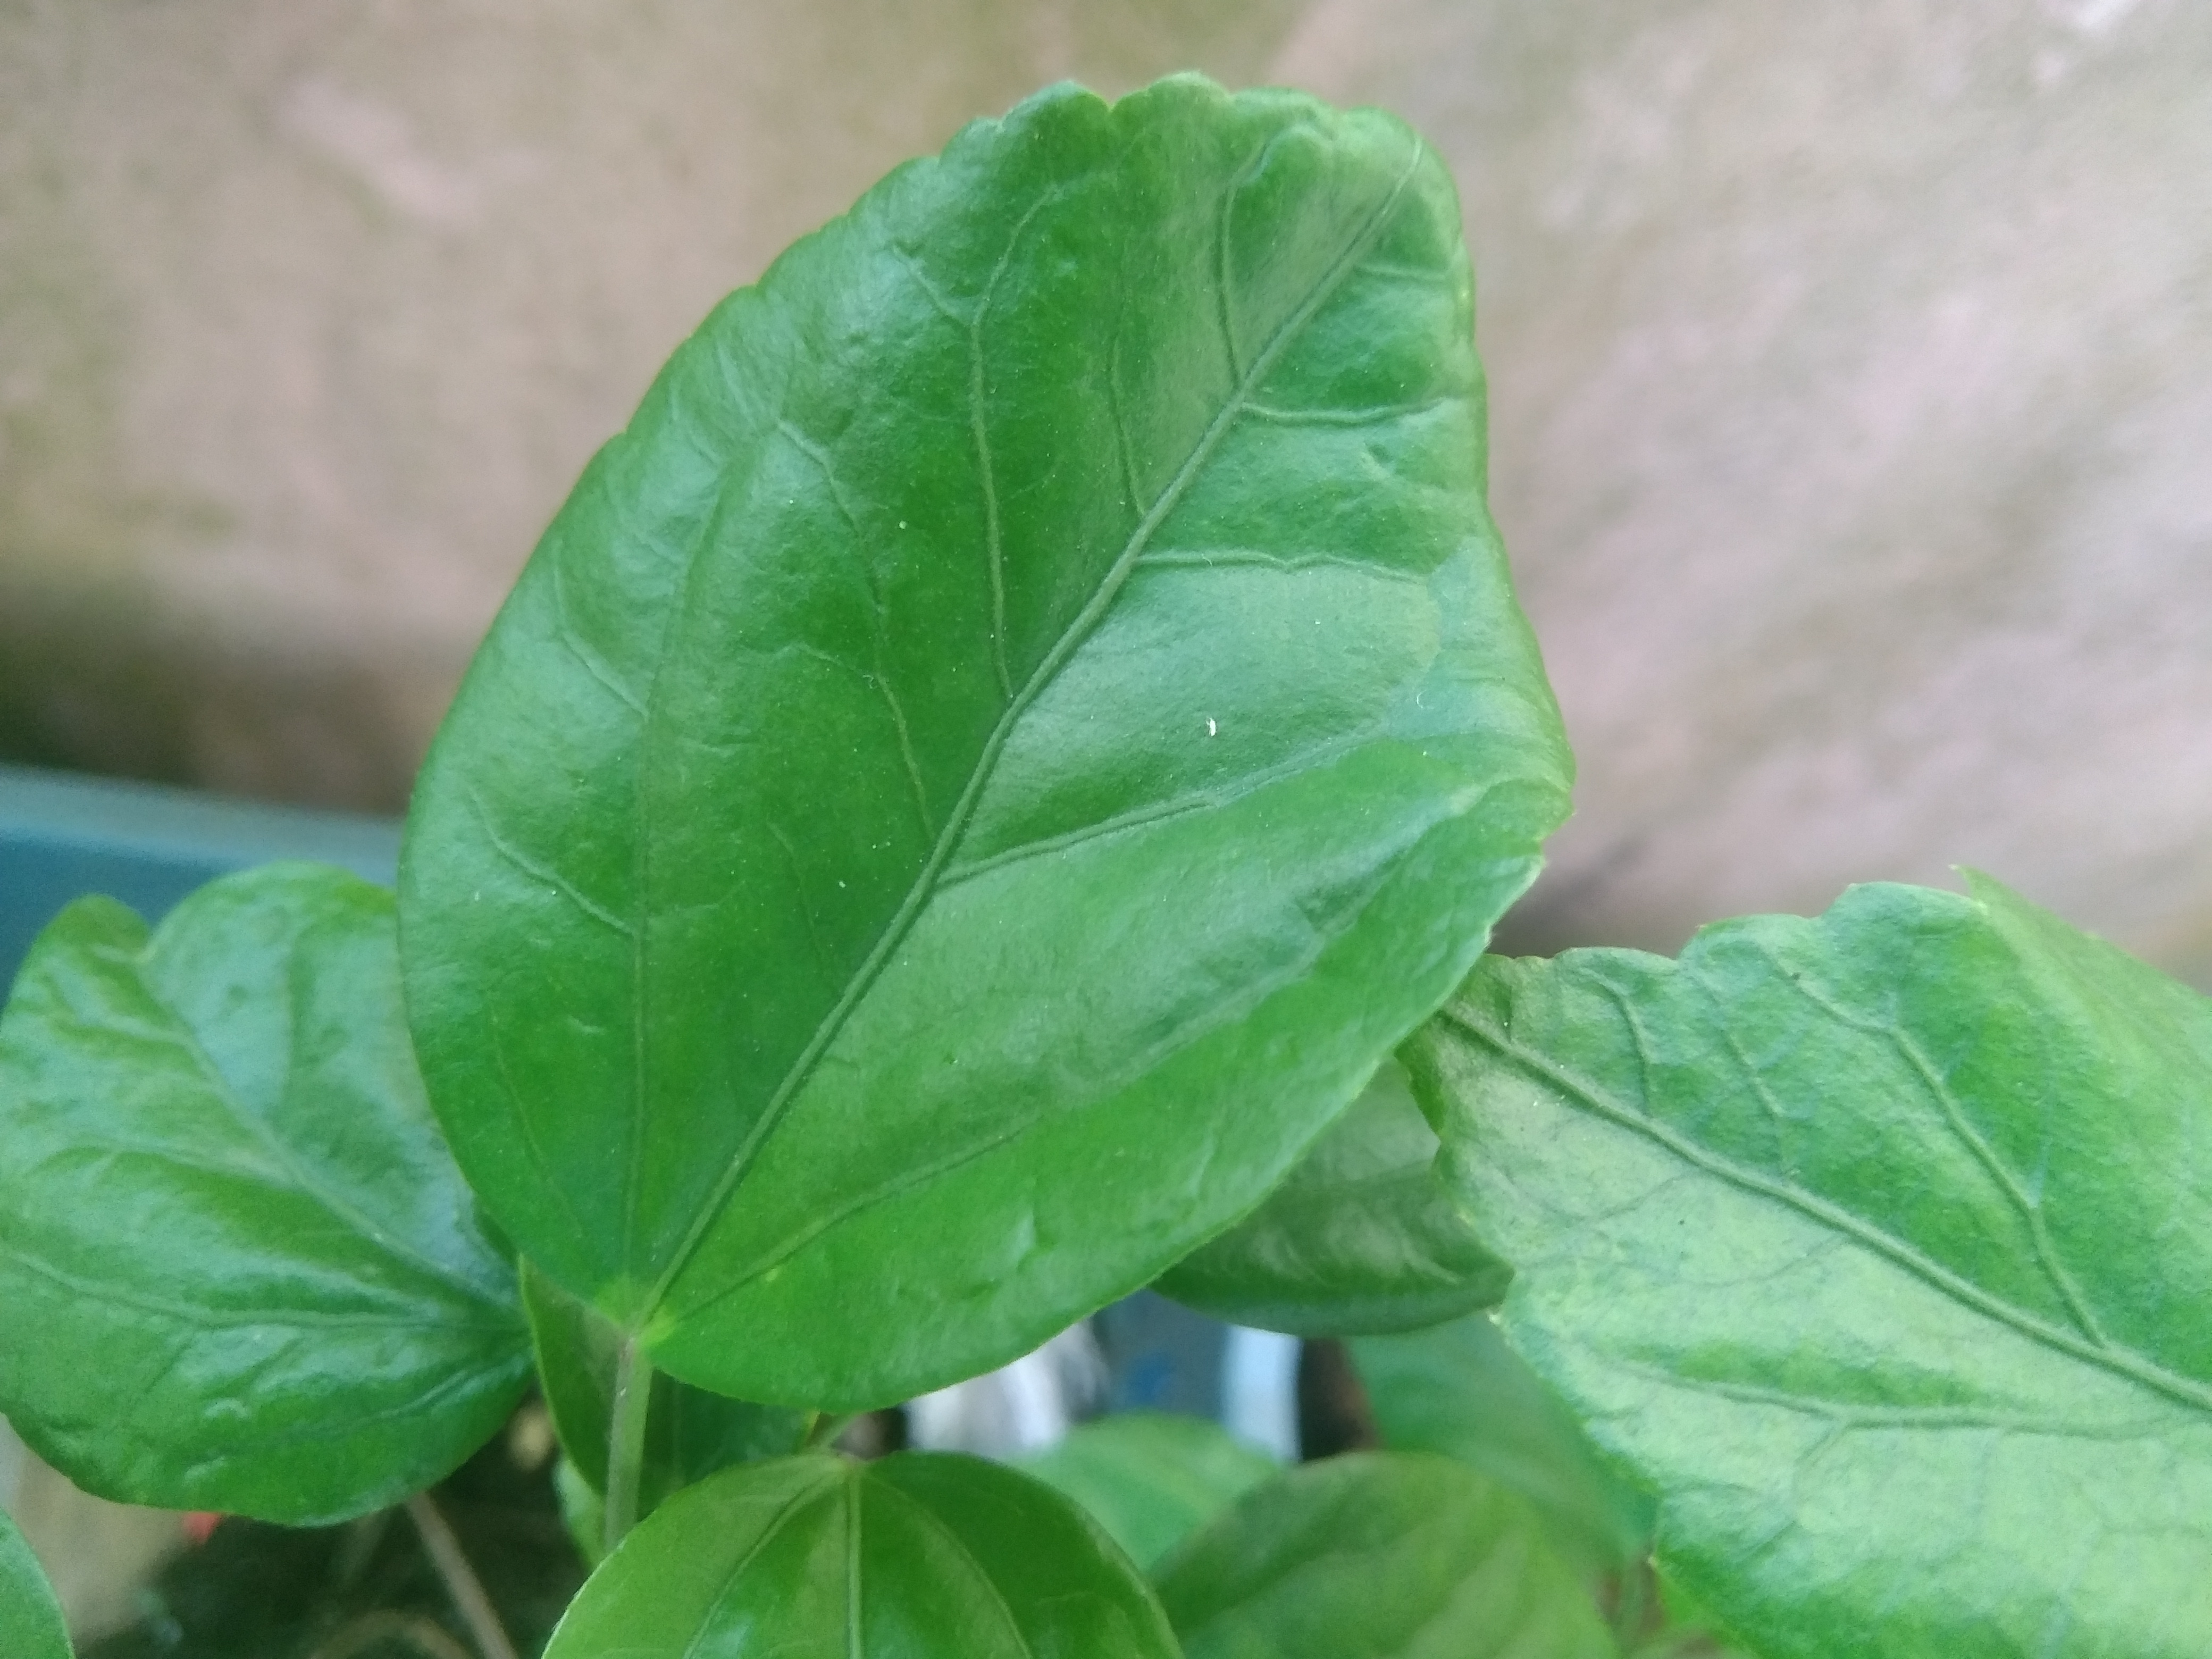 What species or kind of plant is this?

hibiscus
